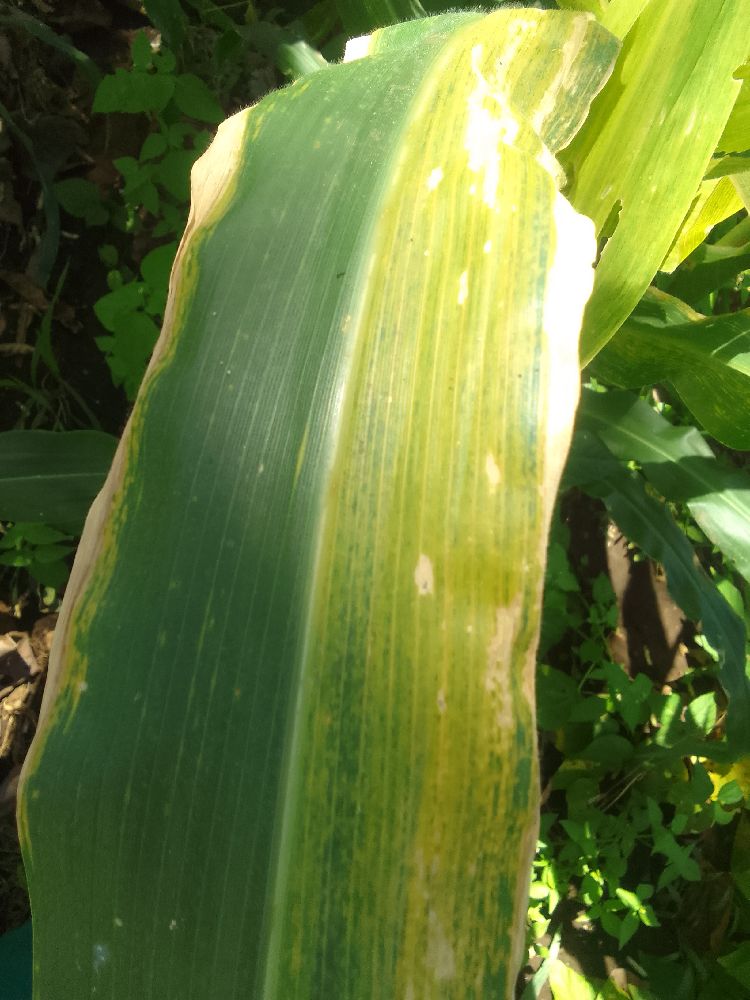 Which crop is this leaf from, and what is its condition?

maize, maize lethal necrosis
